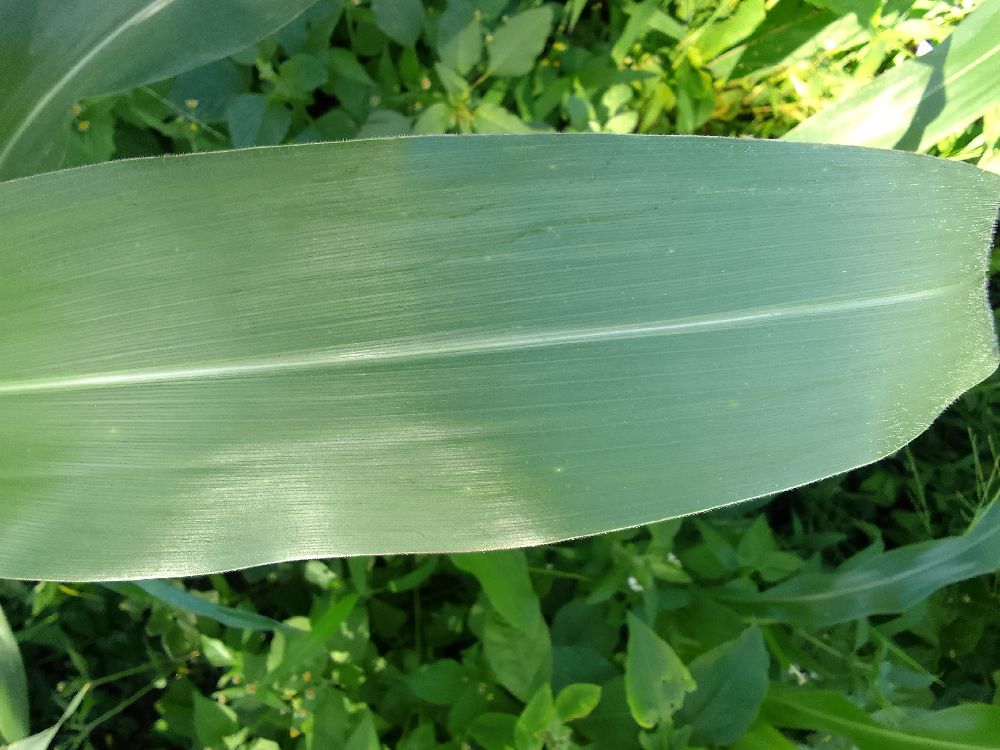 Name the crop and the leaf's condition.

maize, healthy
